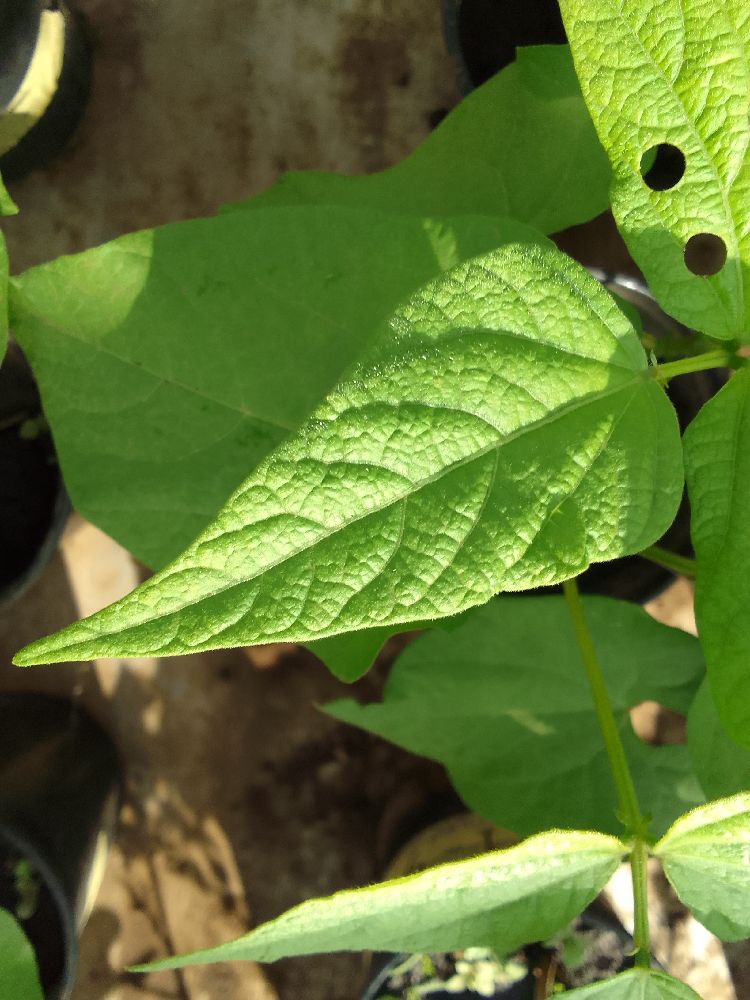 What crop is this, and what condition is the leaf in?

common bean, healthy
